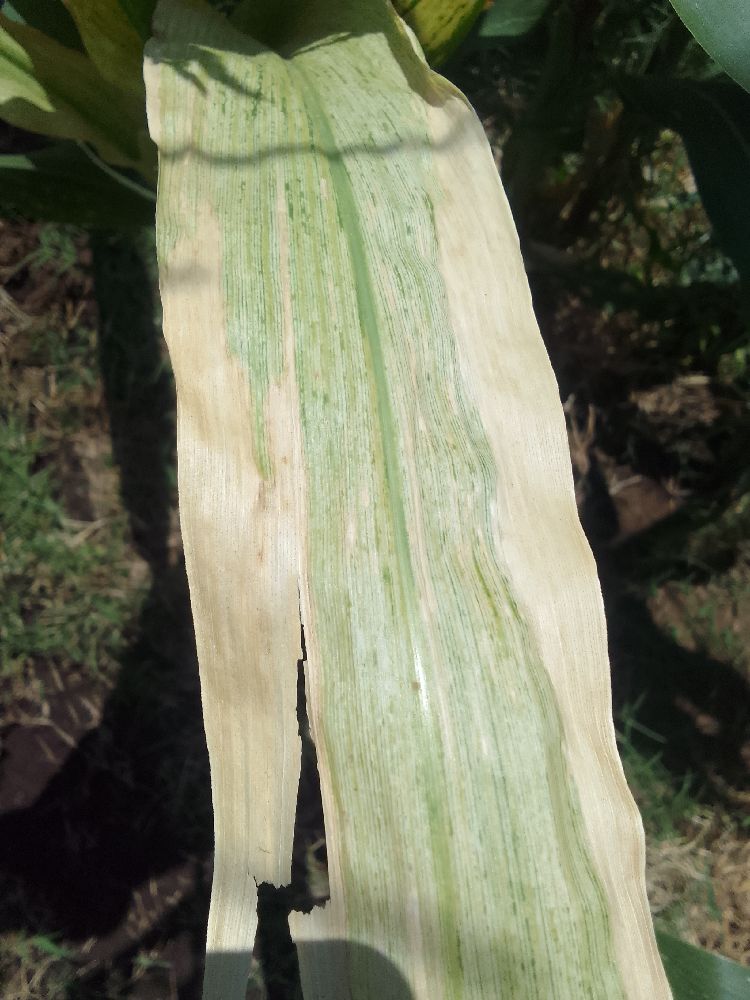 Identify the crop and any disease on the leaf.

maize, maize lethal necrosis
